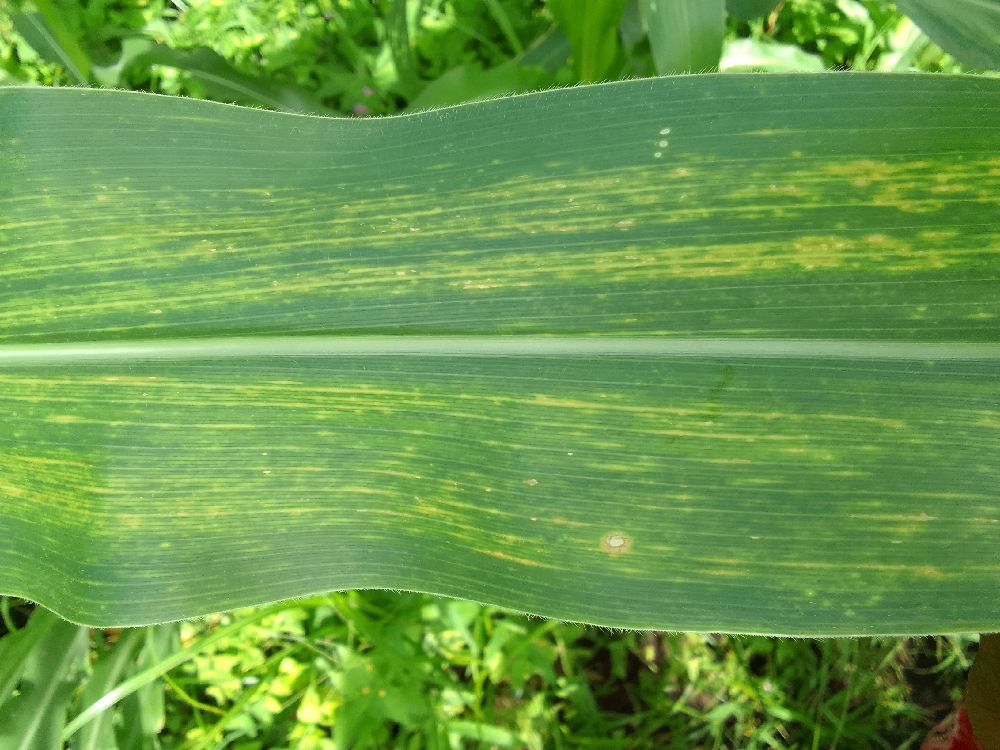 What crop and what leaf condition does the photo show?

maize, maize lethal necrosis
